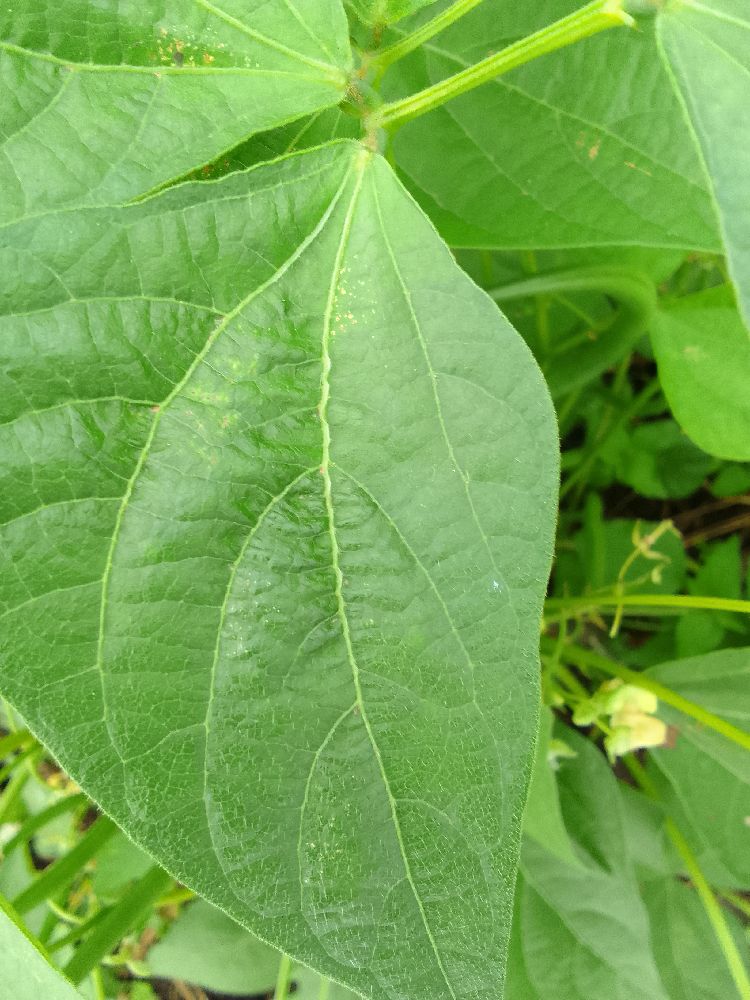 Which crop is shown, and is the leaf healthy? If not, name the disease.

common bean, healthy
